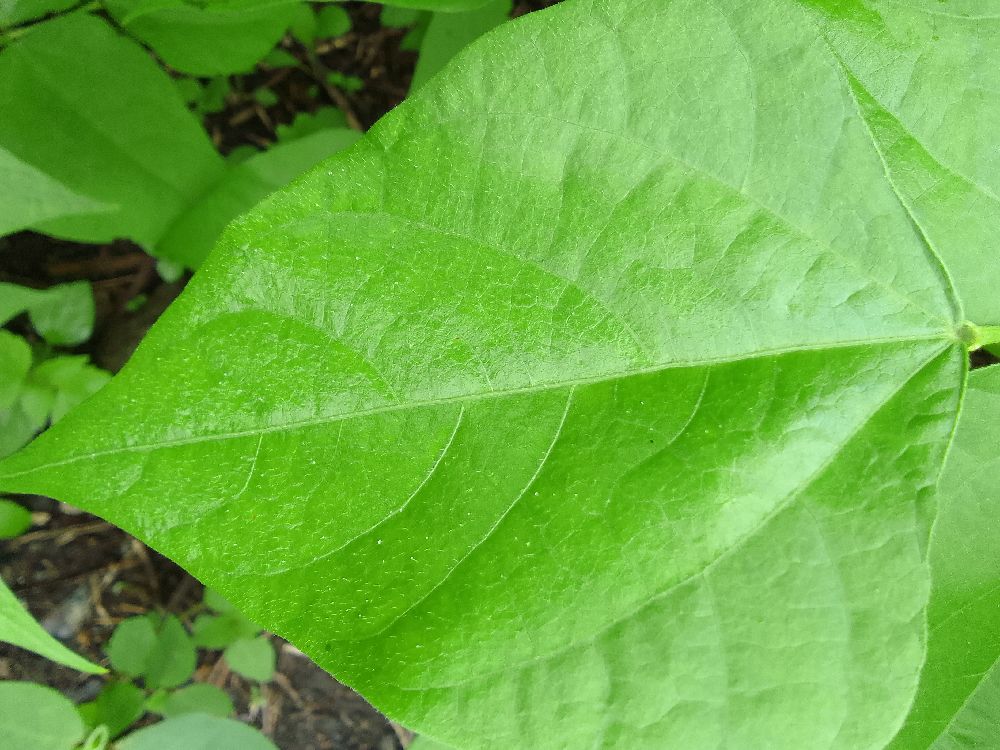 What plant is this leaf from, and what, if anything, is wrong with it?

common bean, healthy
